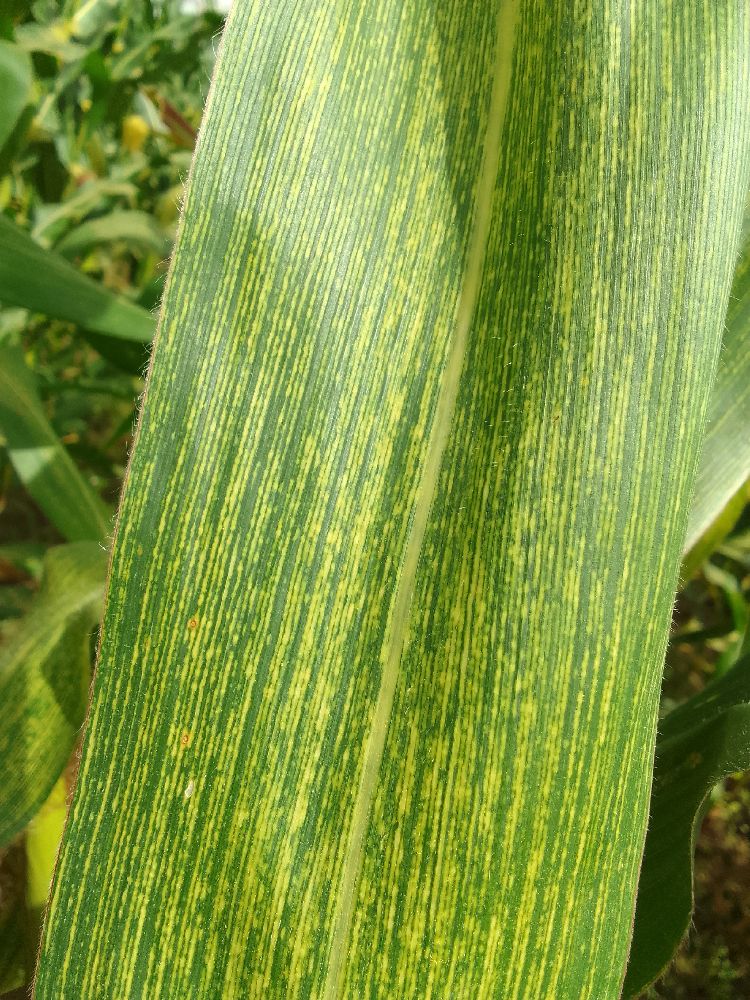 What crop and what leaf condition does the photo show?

maize, maize streak virus
